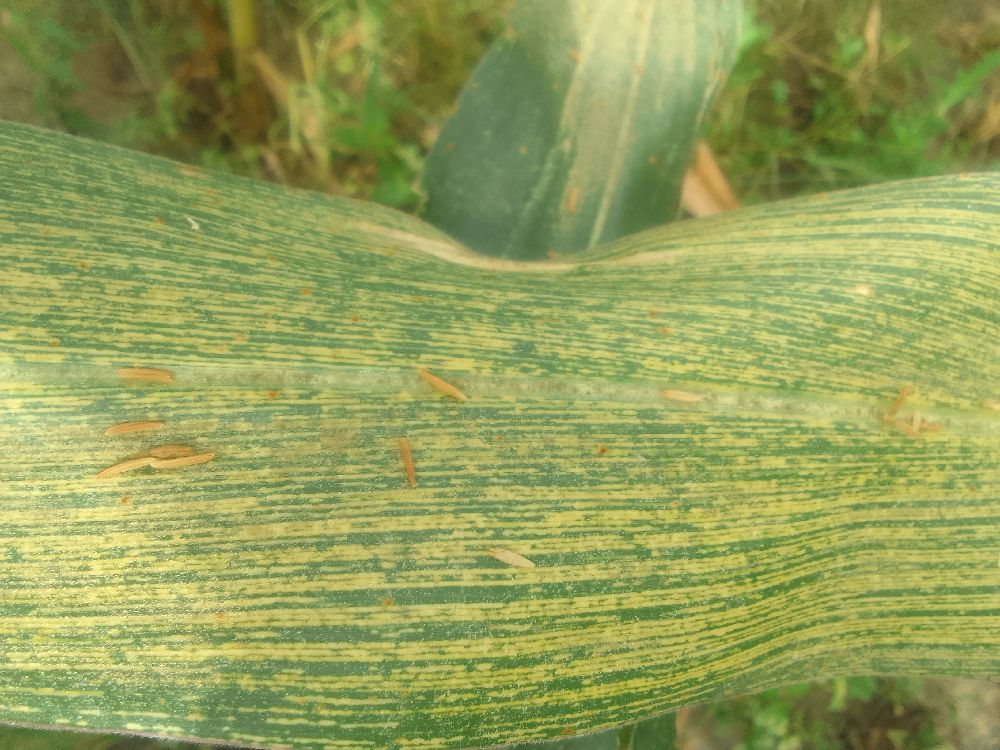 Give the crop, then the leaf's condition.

maize, maize streak virus
